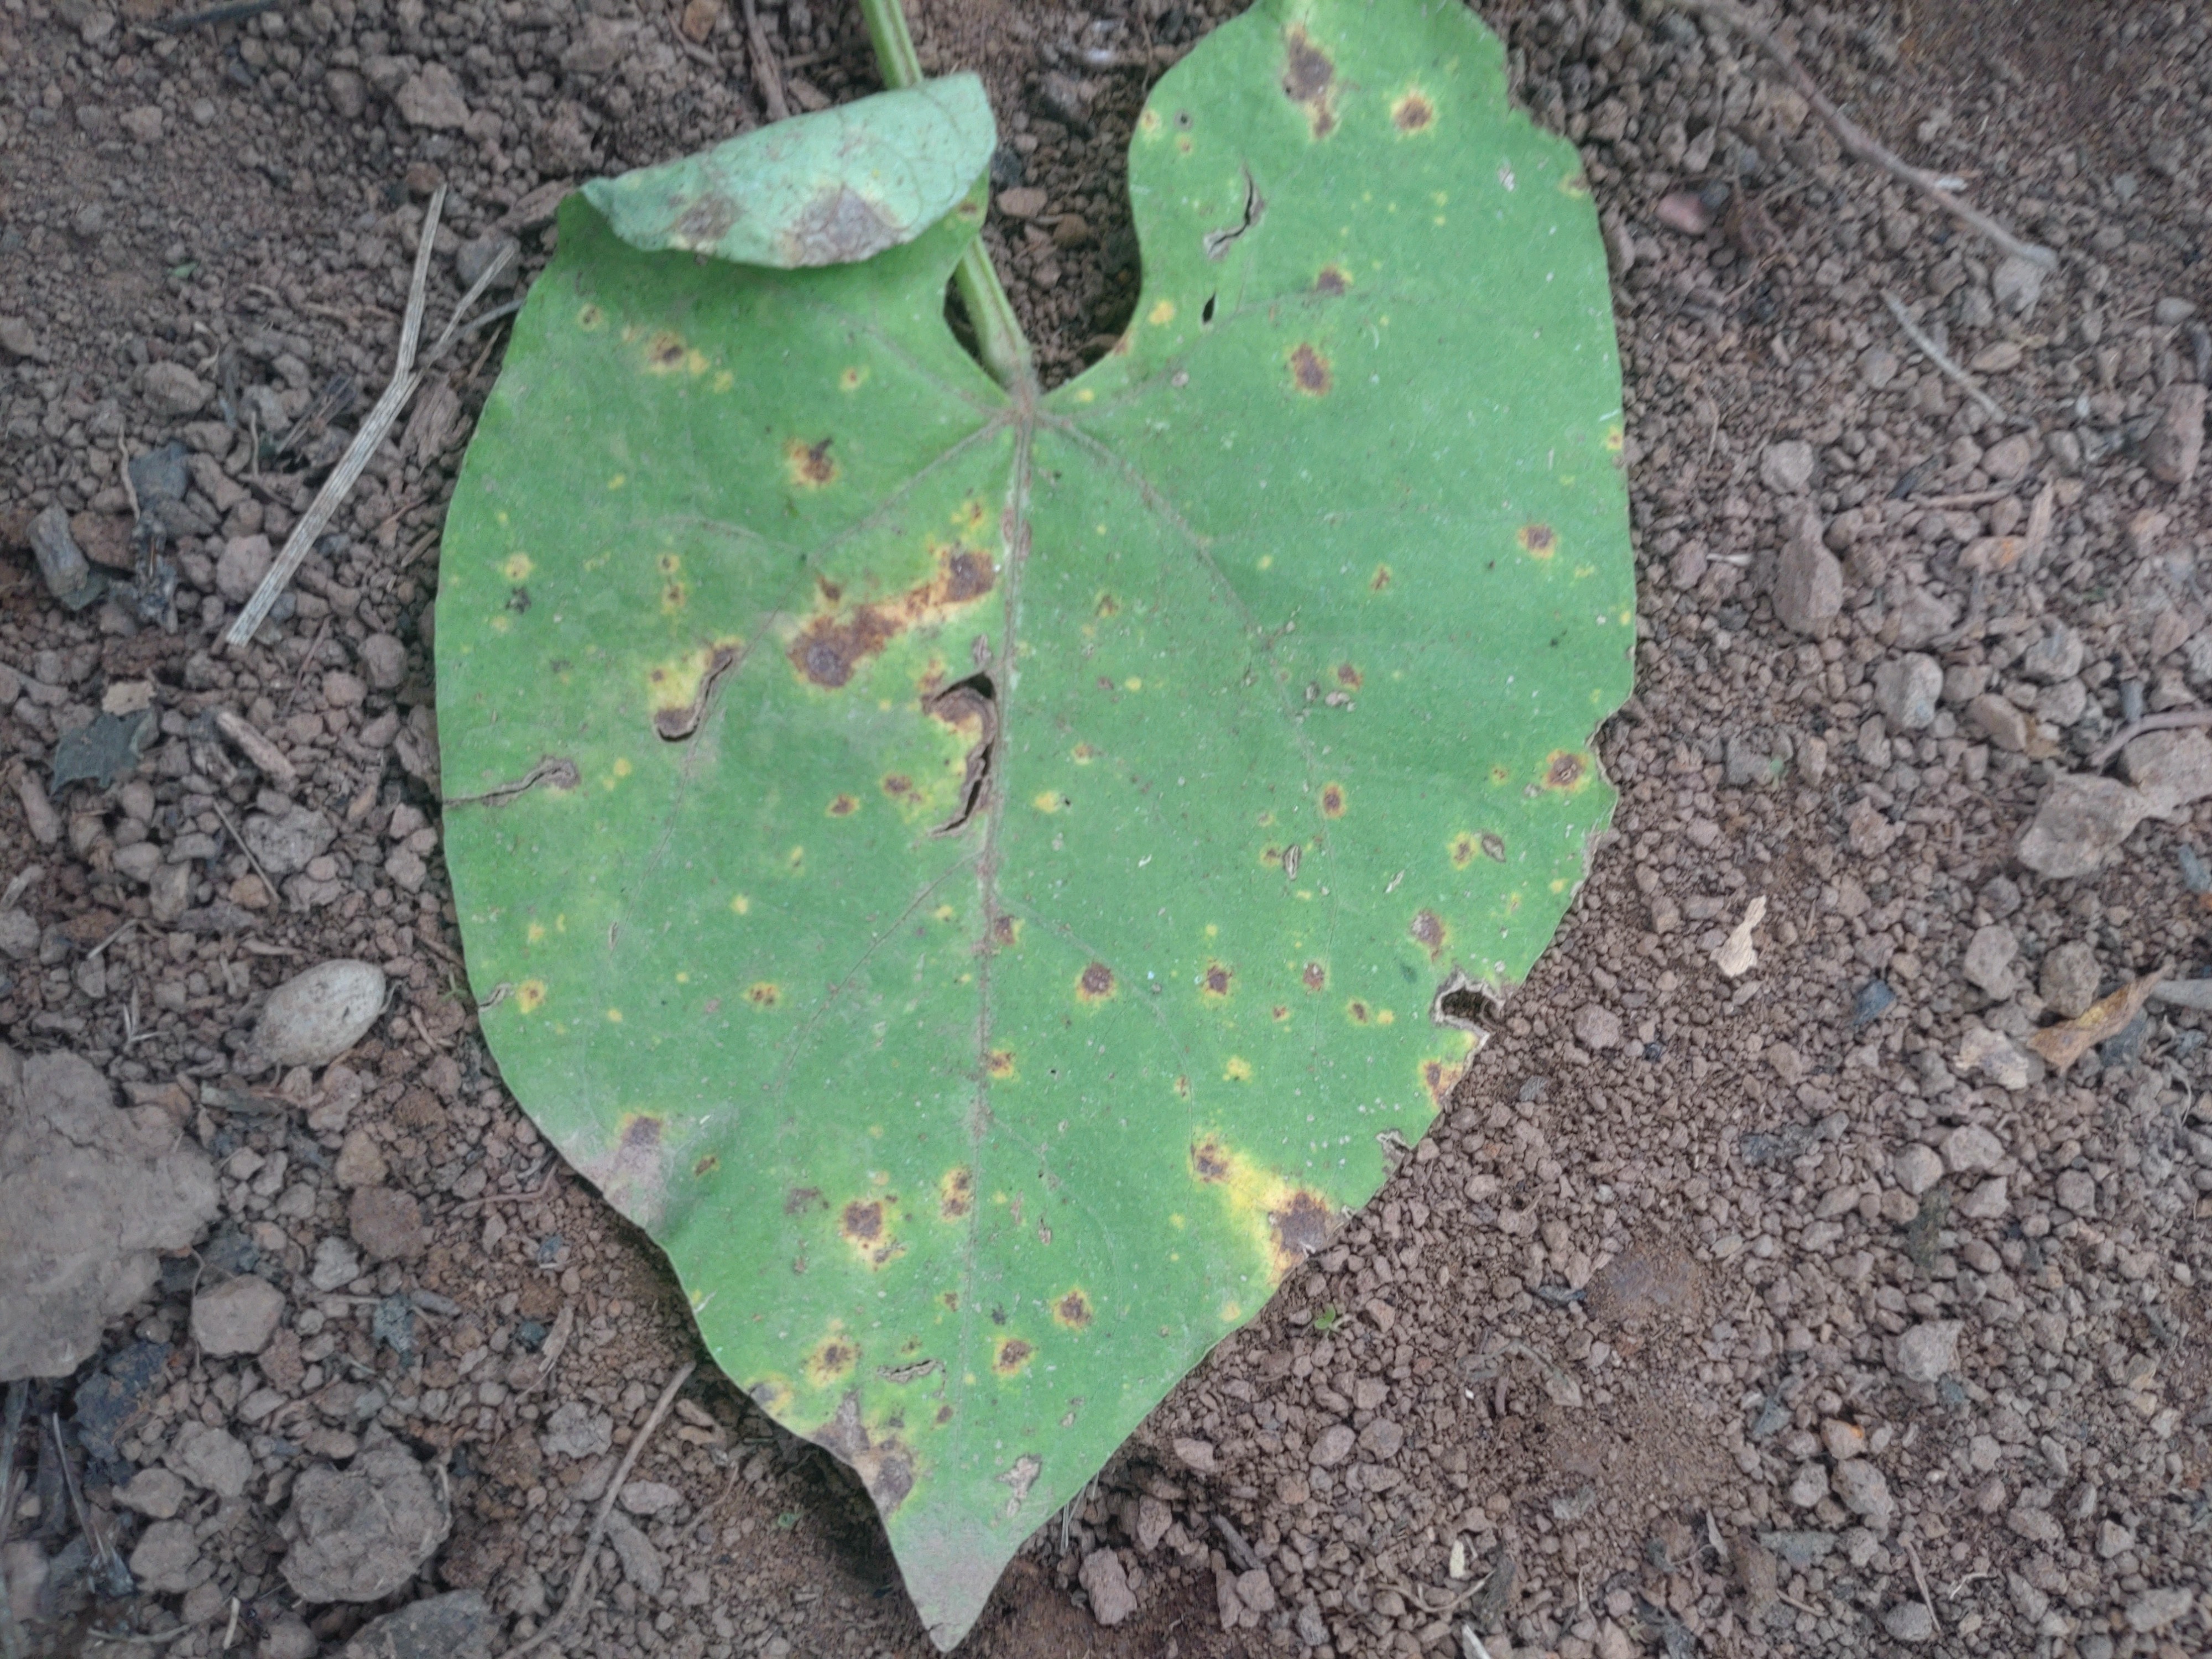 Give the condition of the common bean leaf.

rust
